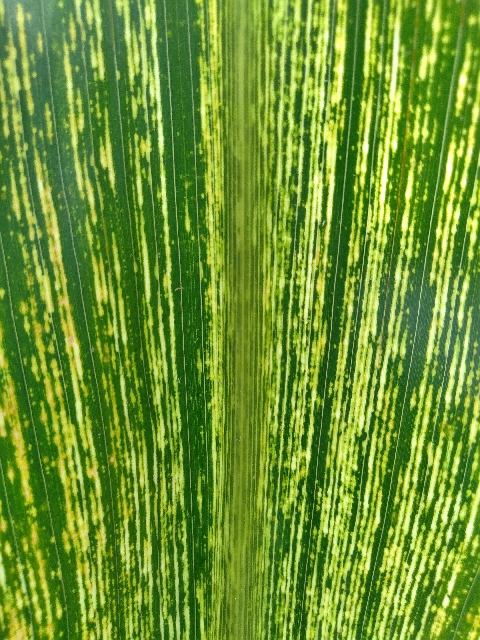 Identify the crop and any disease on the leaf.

maize, maize streak virus
